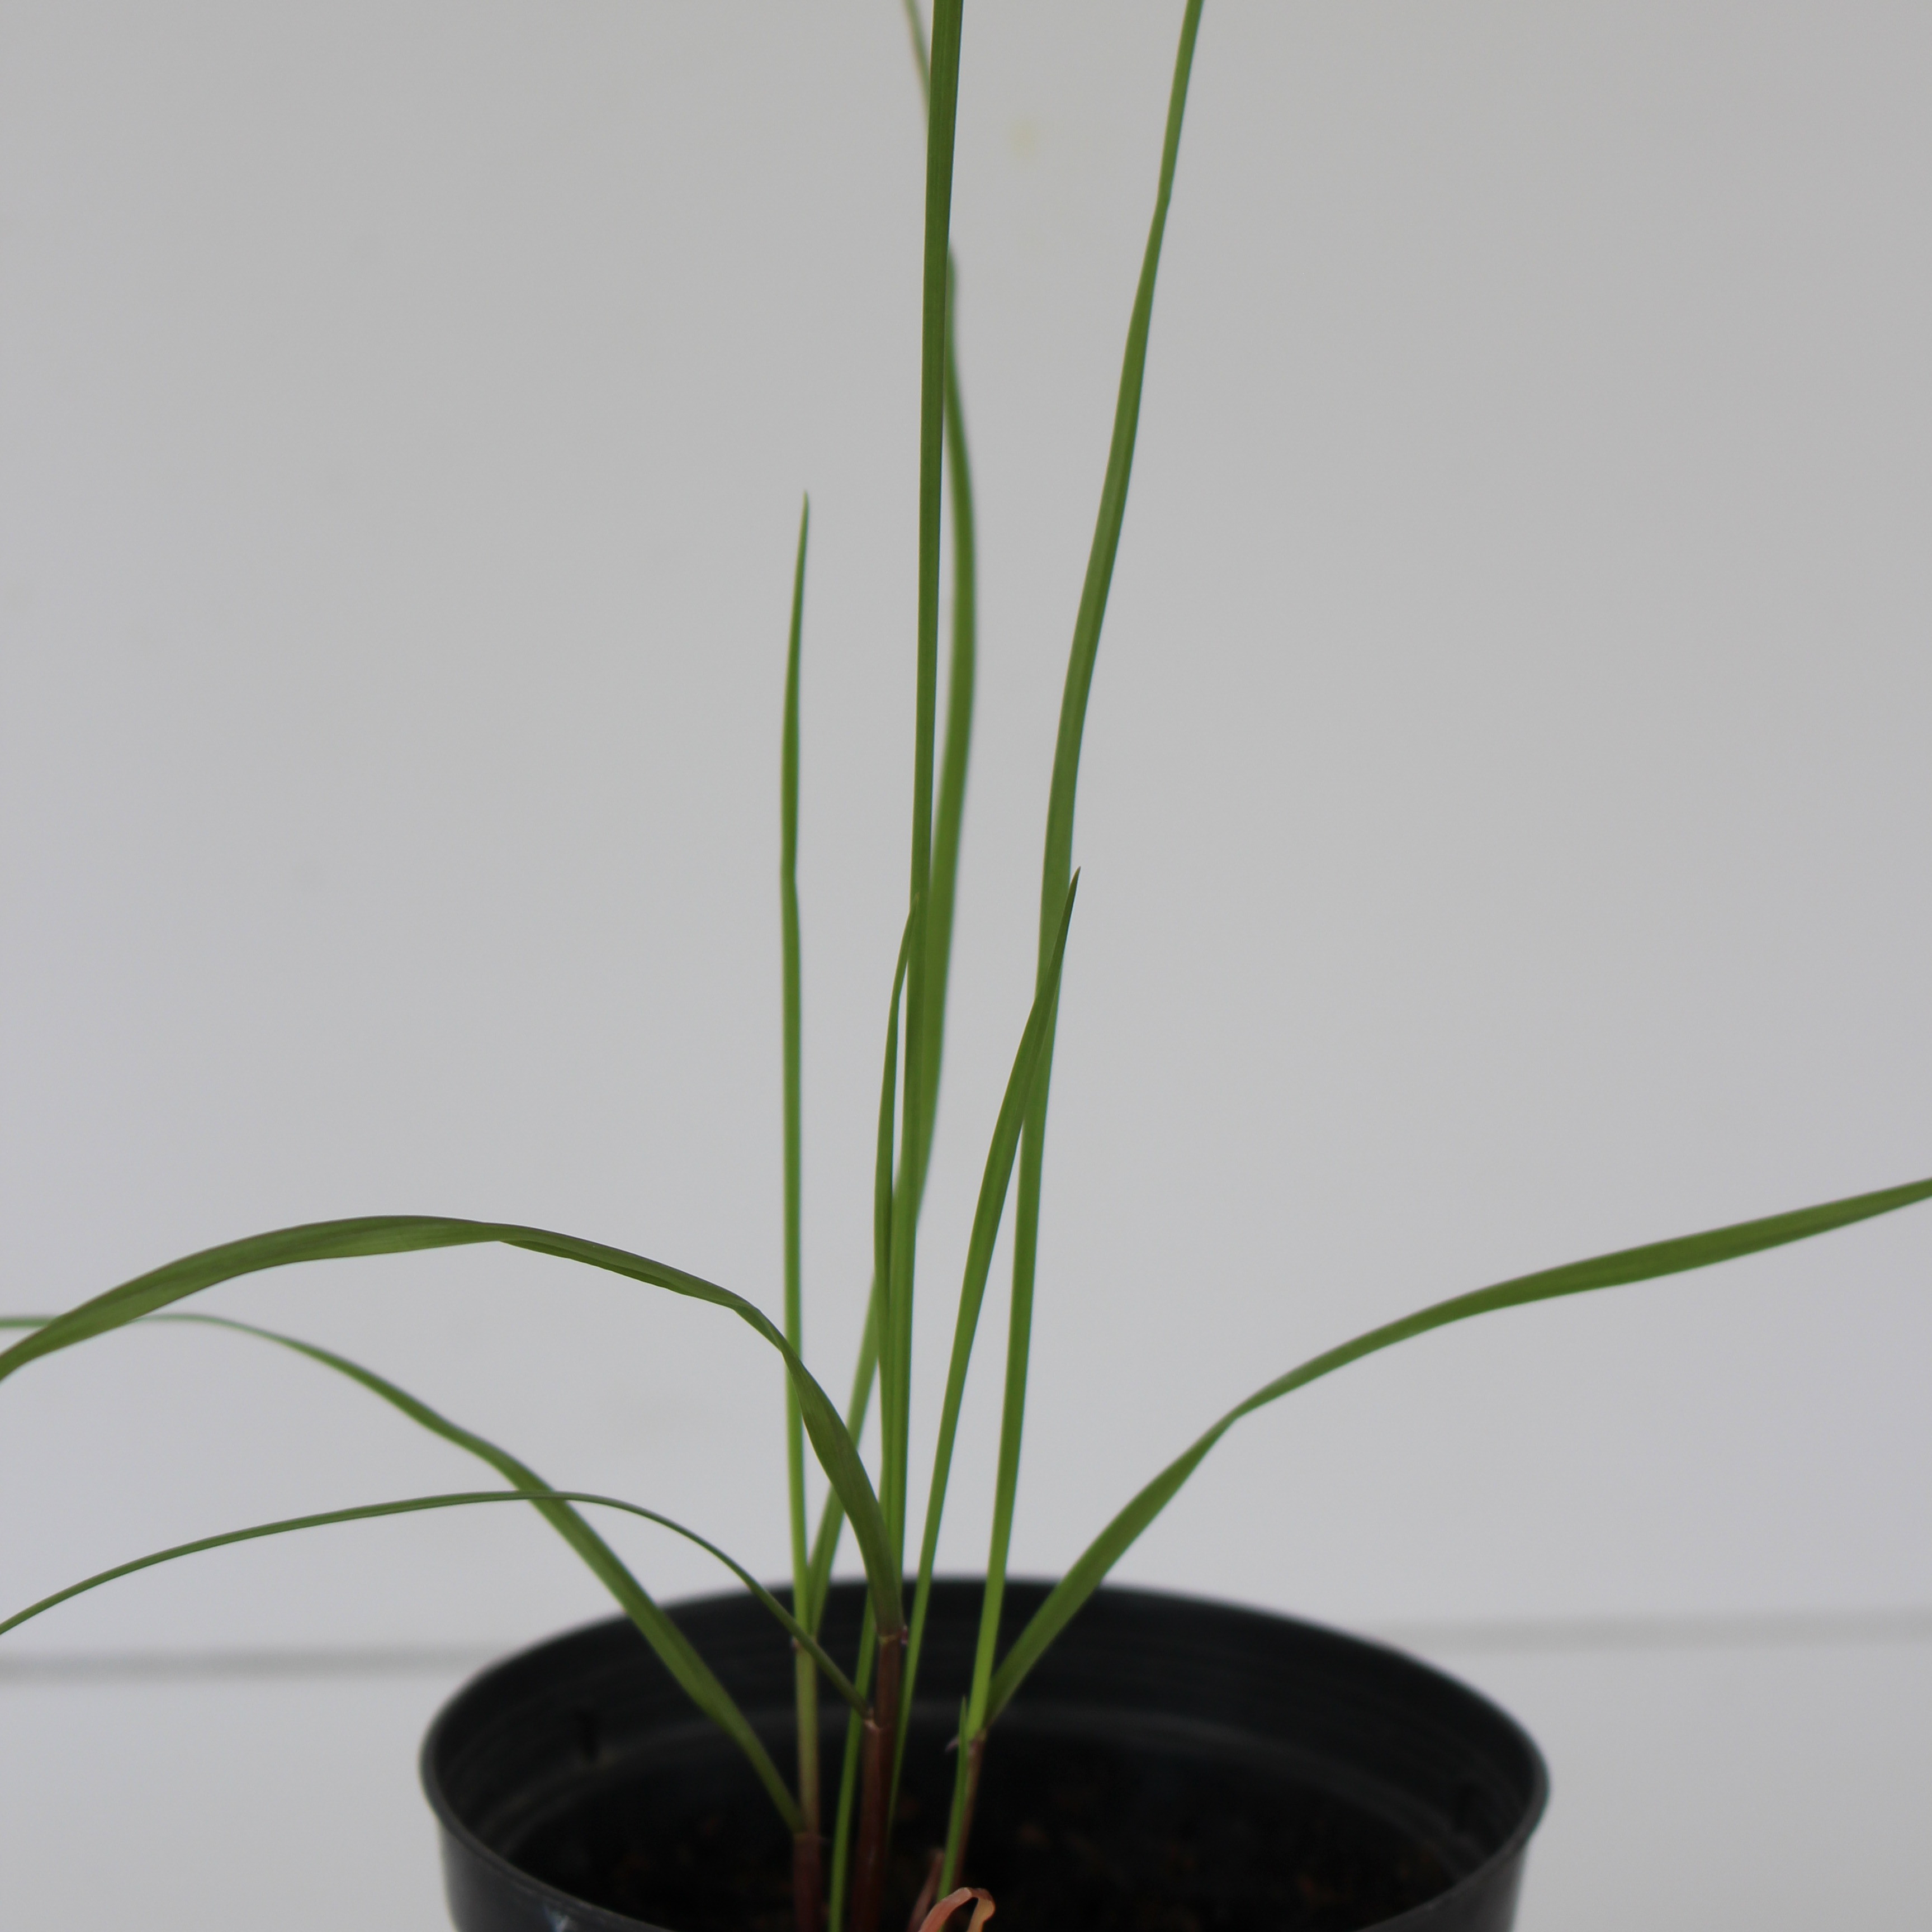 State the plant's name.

Lolium multiflorum
